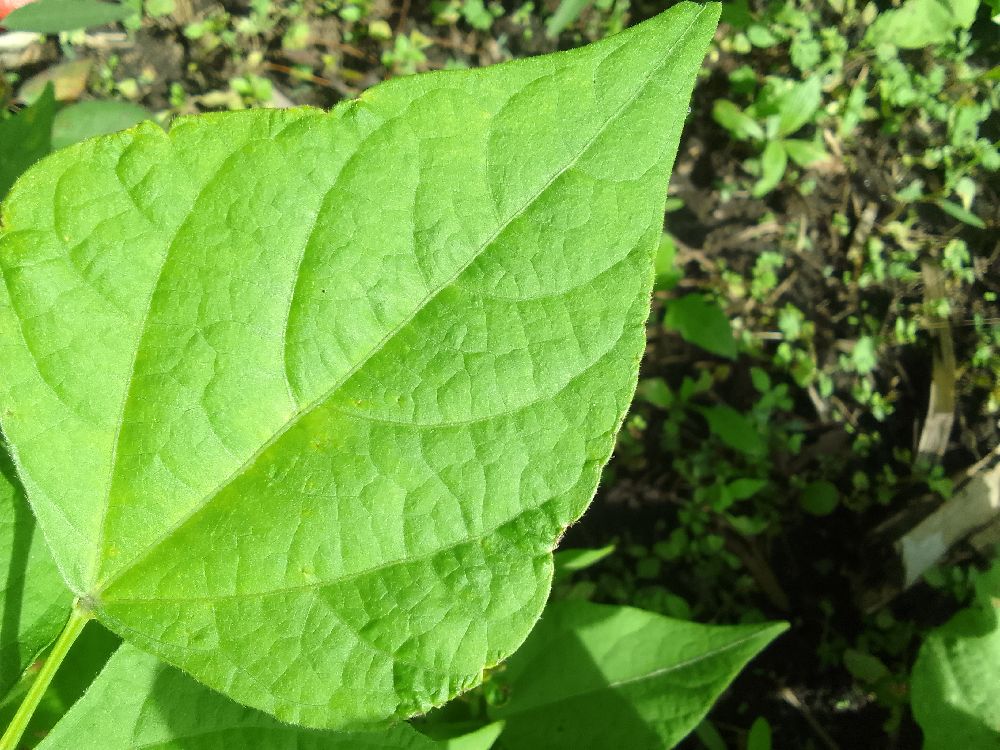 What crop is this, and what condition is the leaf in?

common bean, healthy
